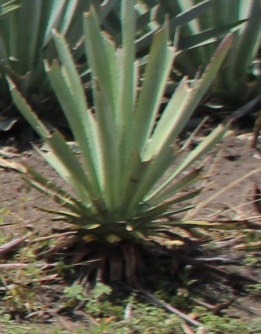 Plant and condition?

agave, small
